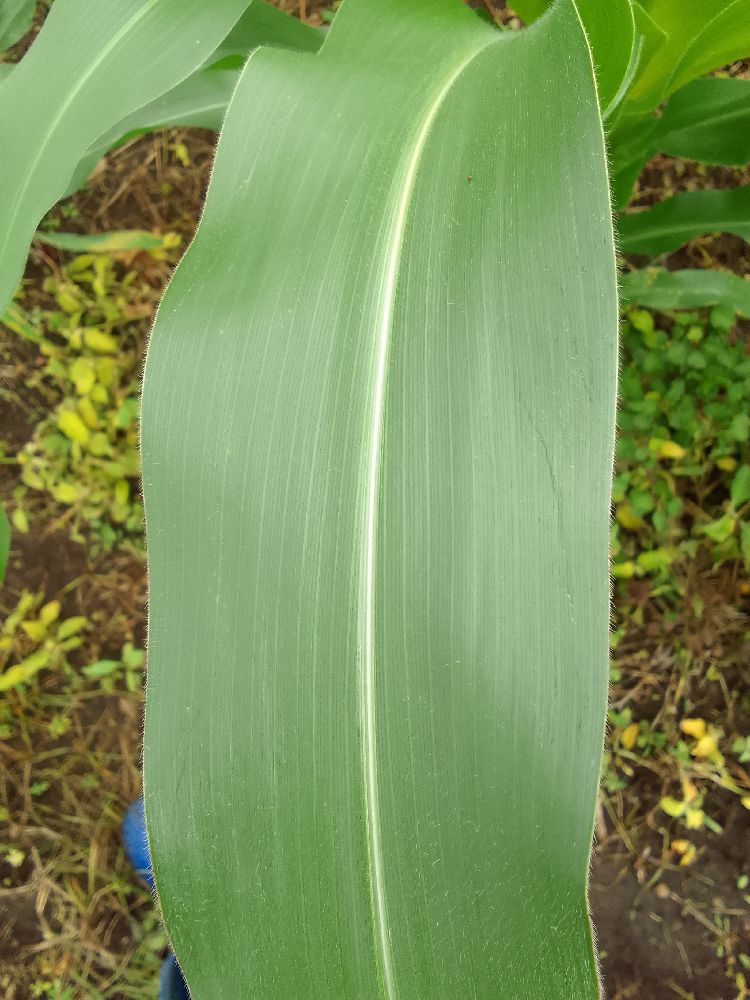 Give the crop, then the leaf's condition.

maize, healthy
